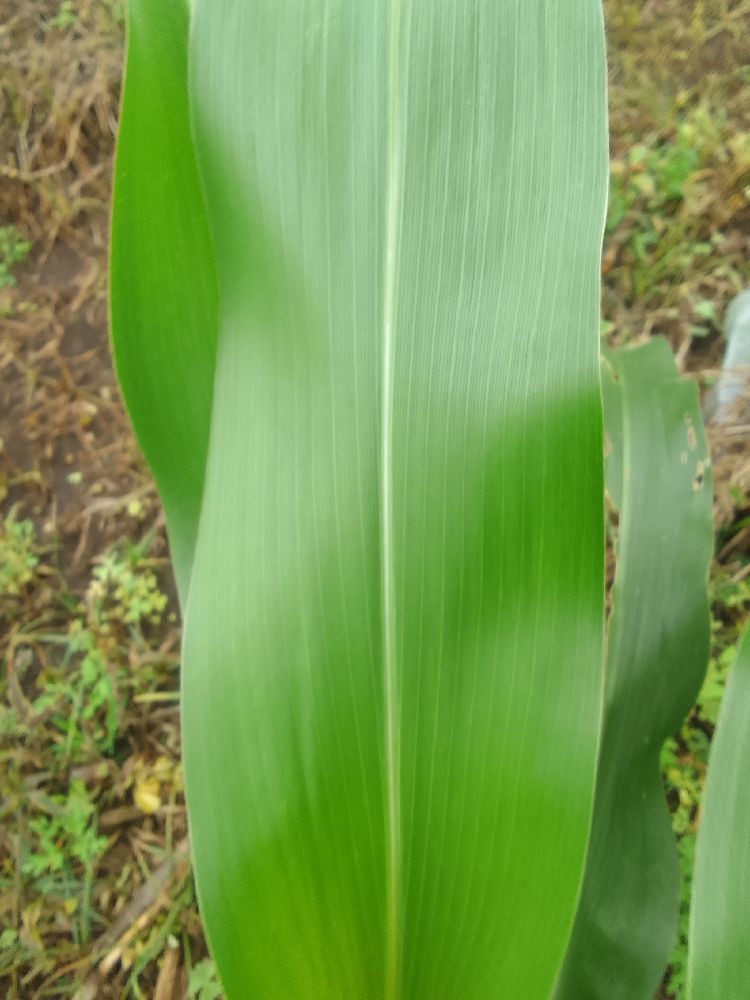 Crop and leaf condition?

maize, healthy
